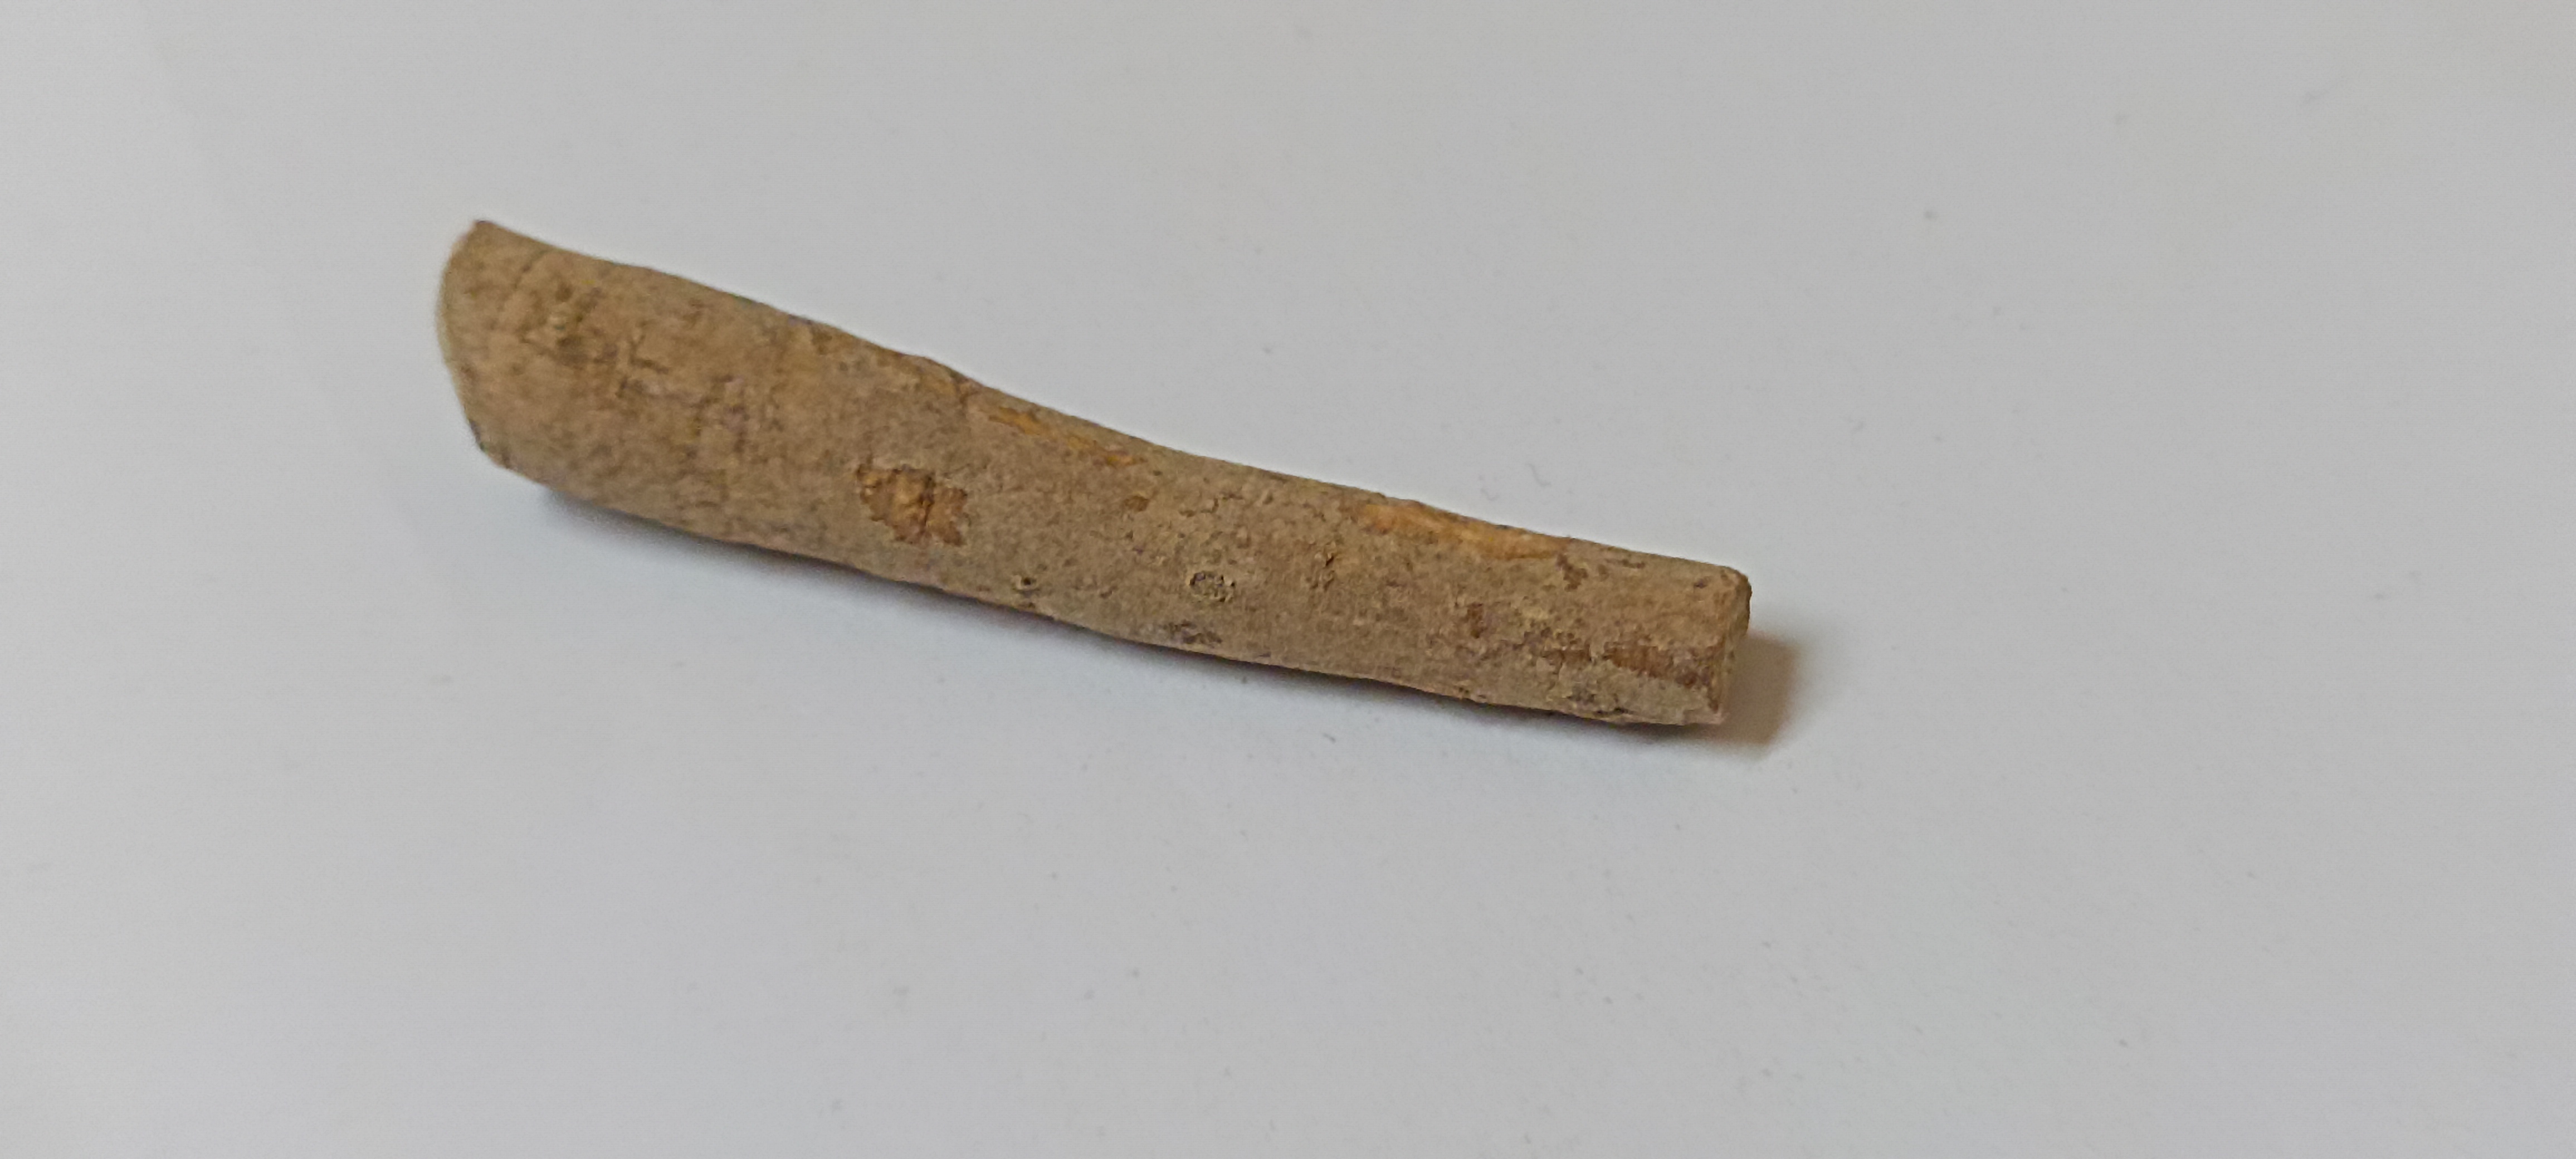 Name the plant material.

ashwagandha
